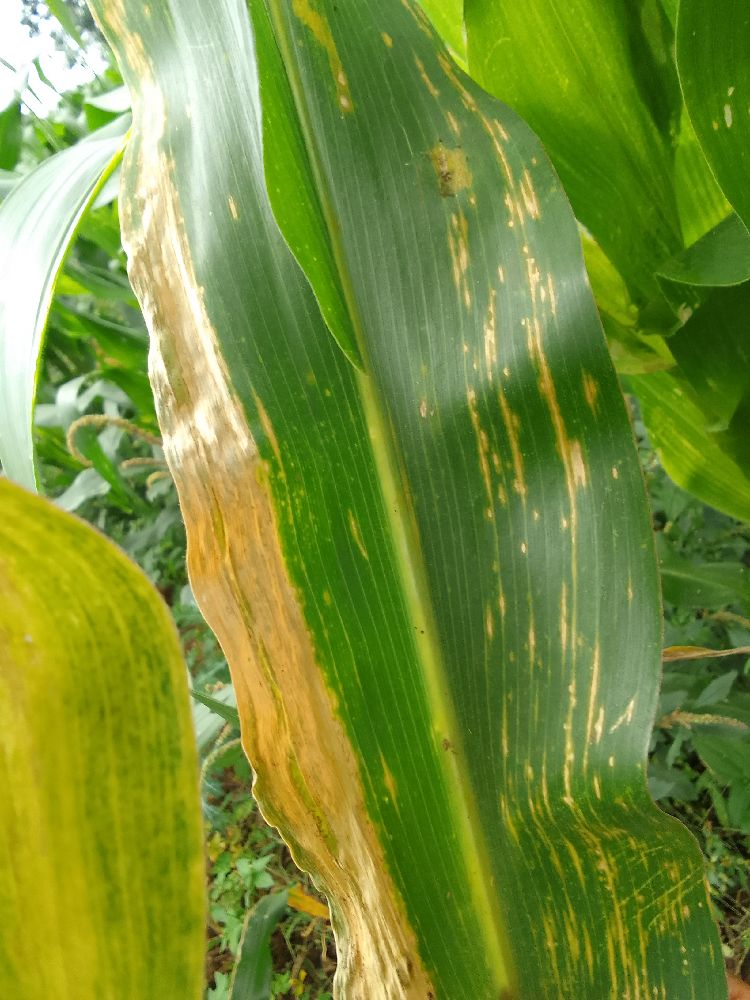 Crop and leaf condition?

maize, maize lethal necrosis
